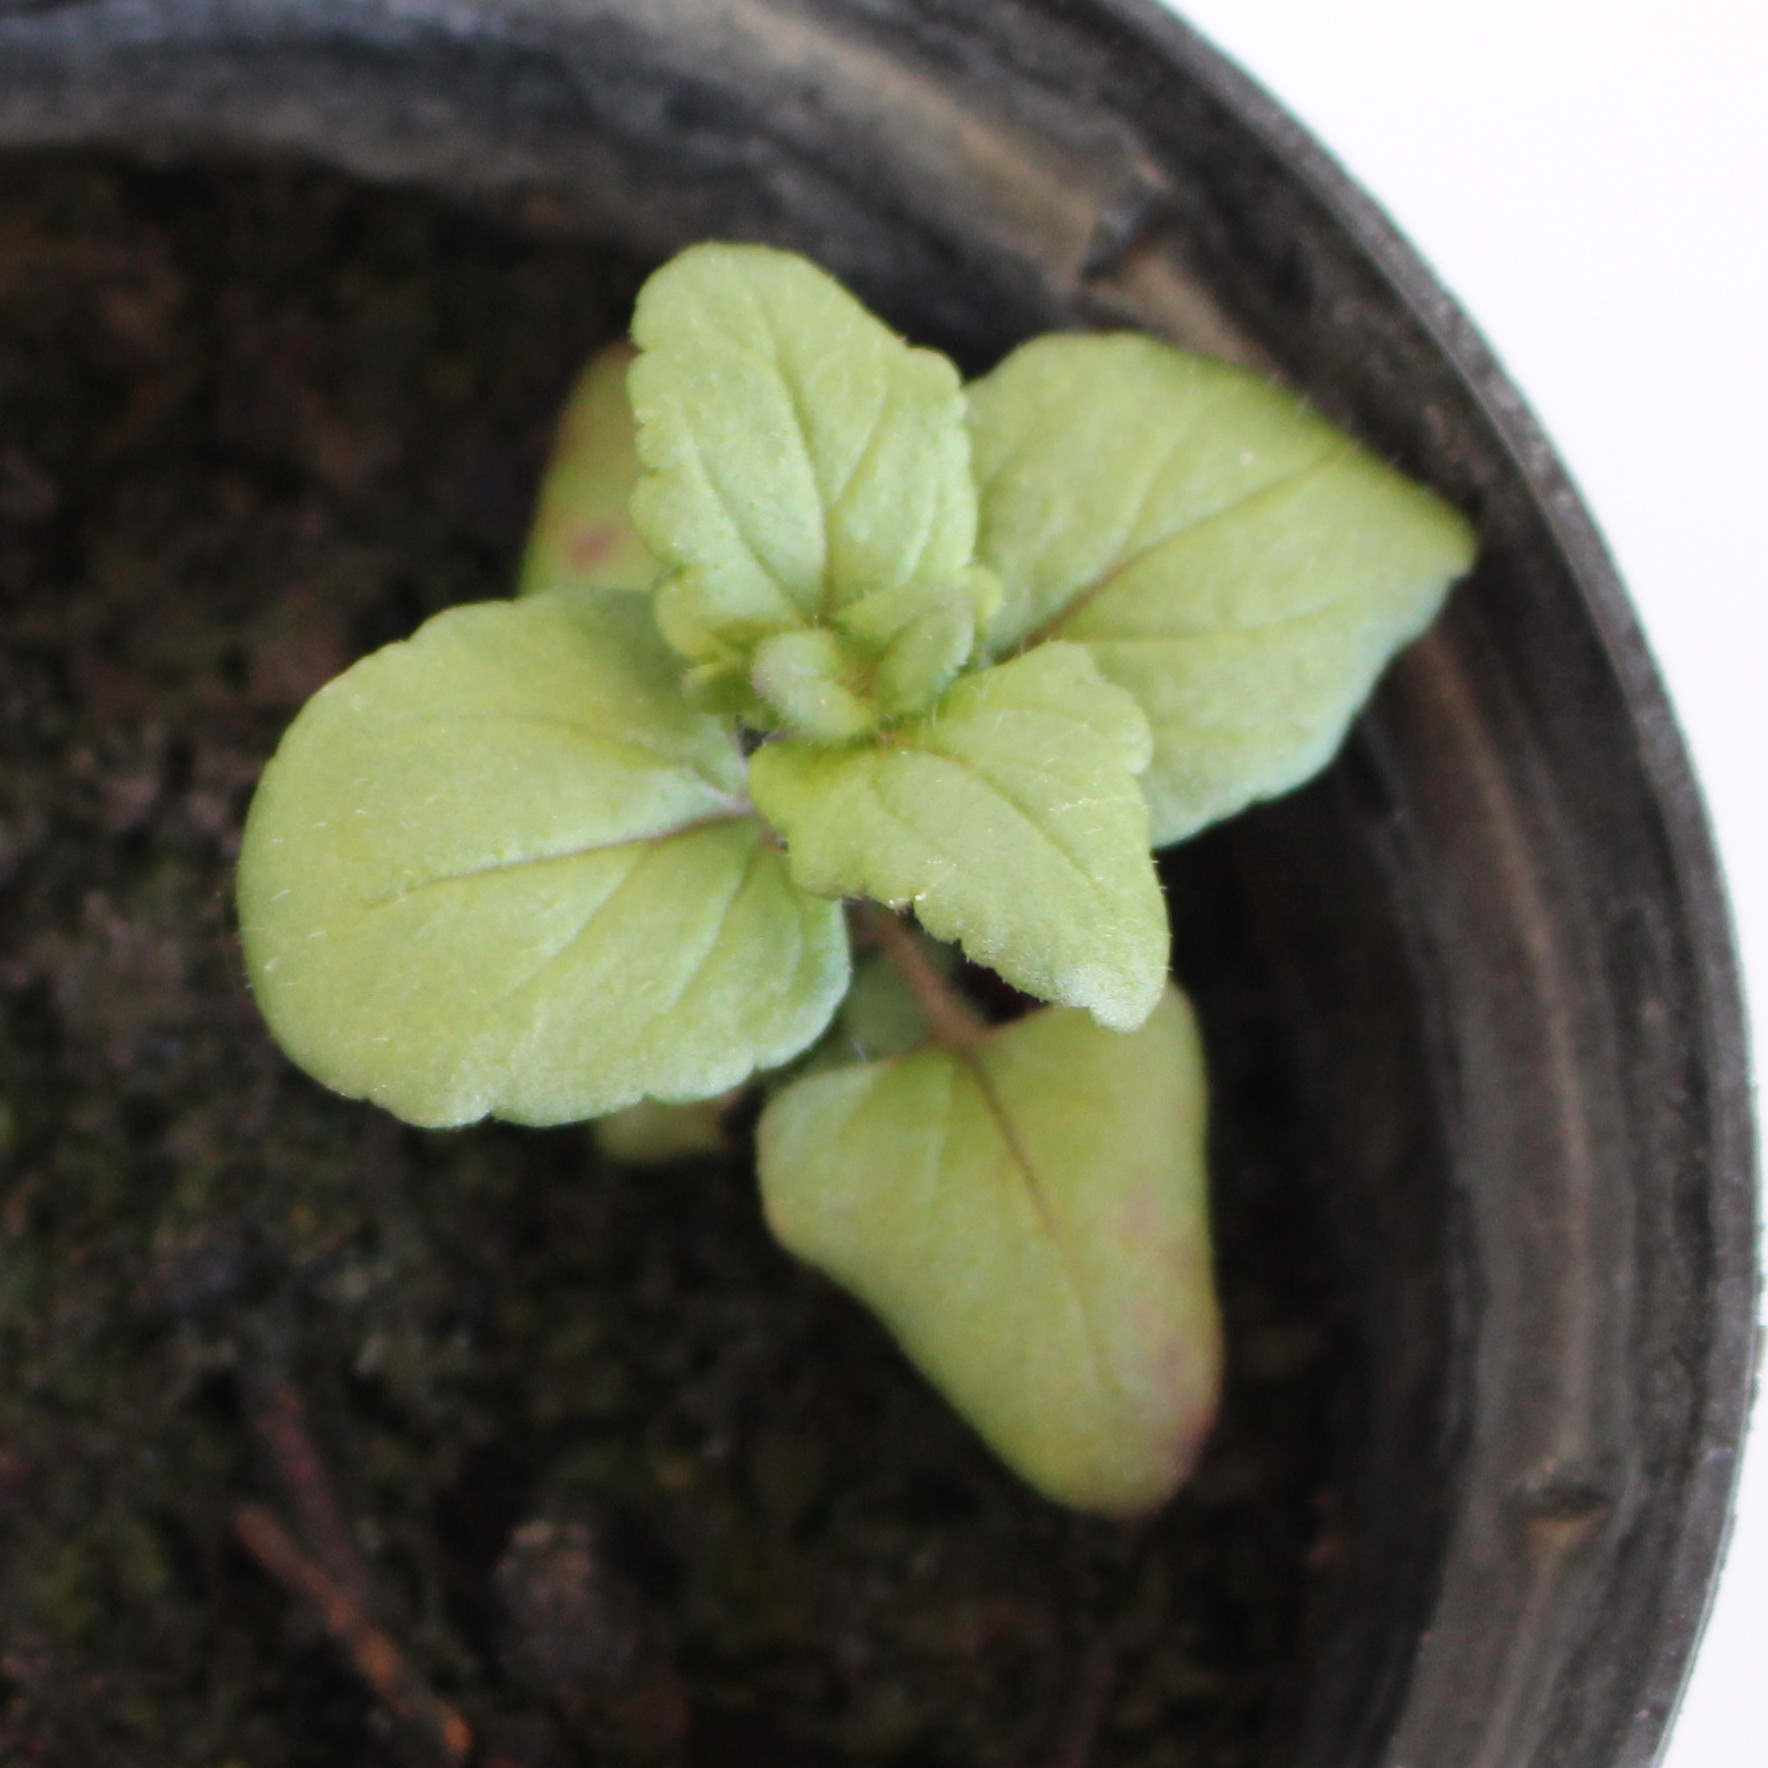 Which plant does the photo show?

Veronica persica
